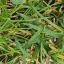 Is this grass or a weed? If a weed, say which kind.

grass
